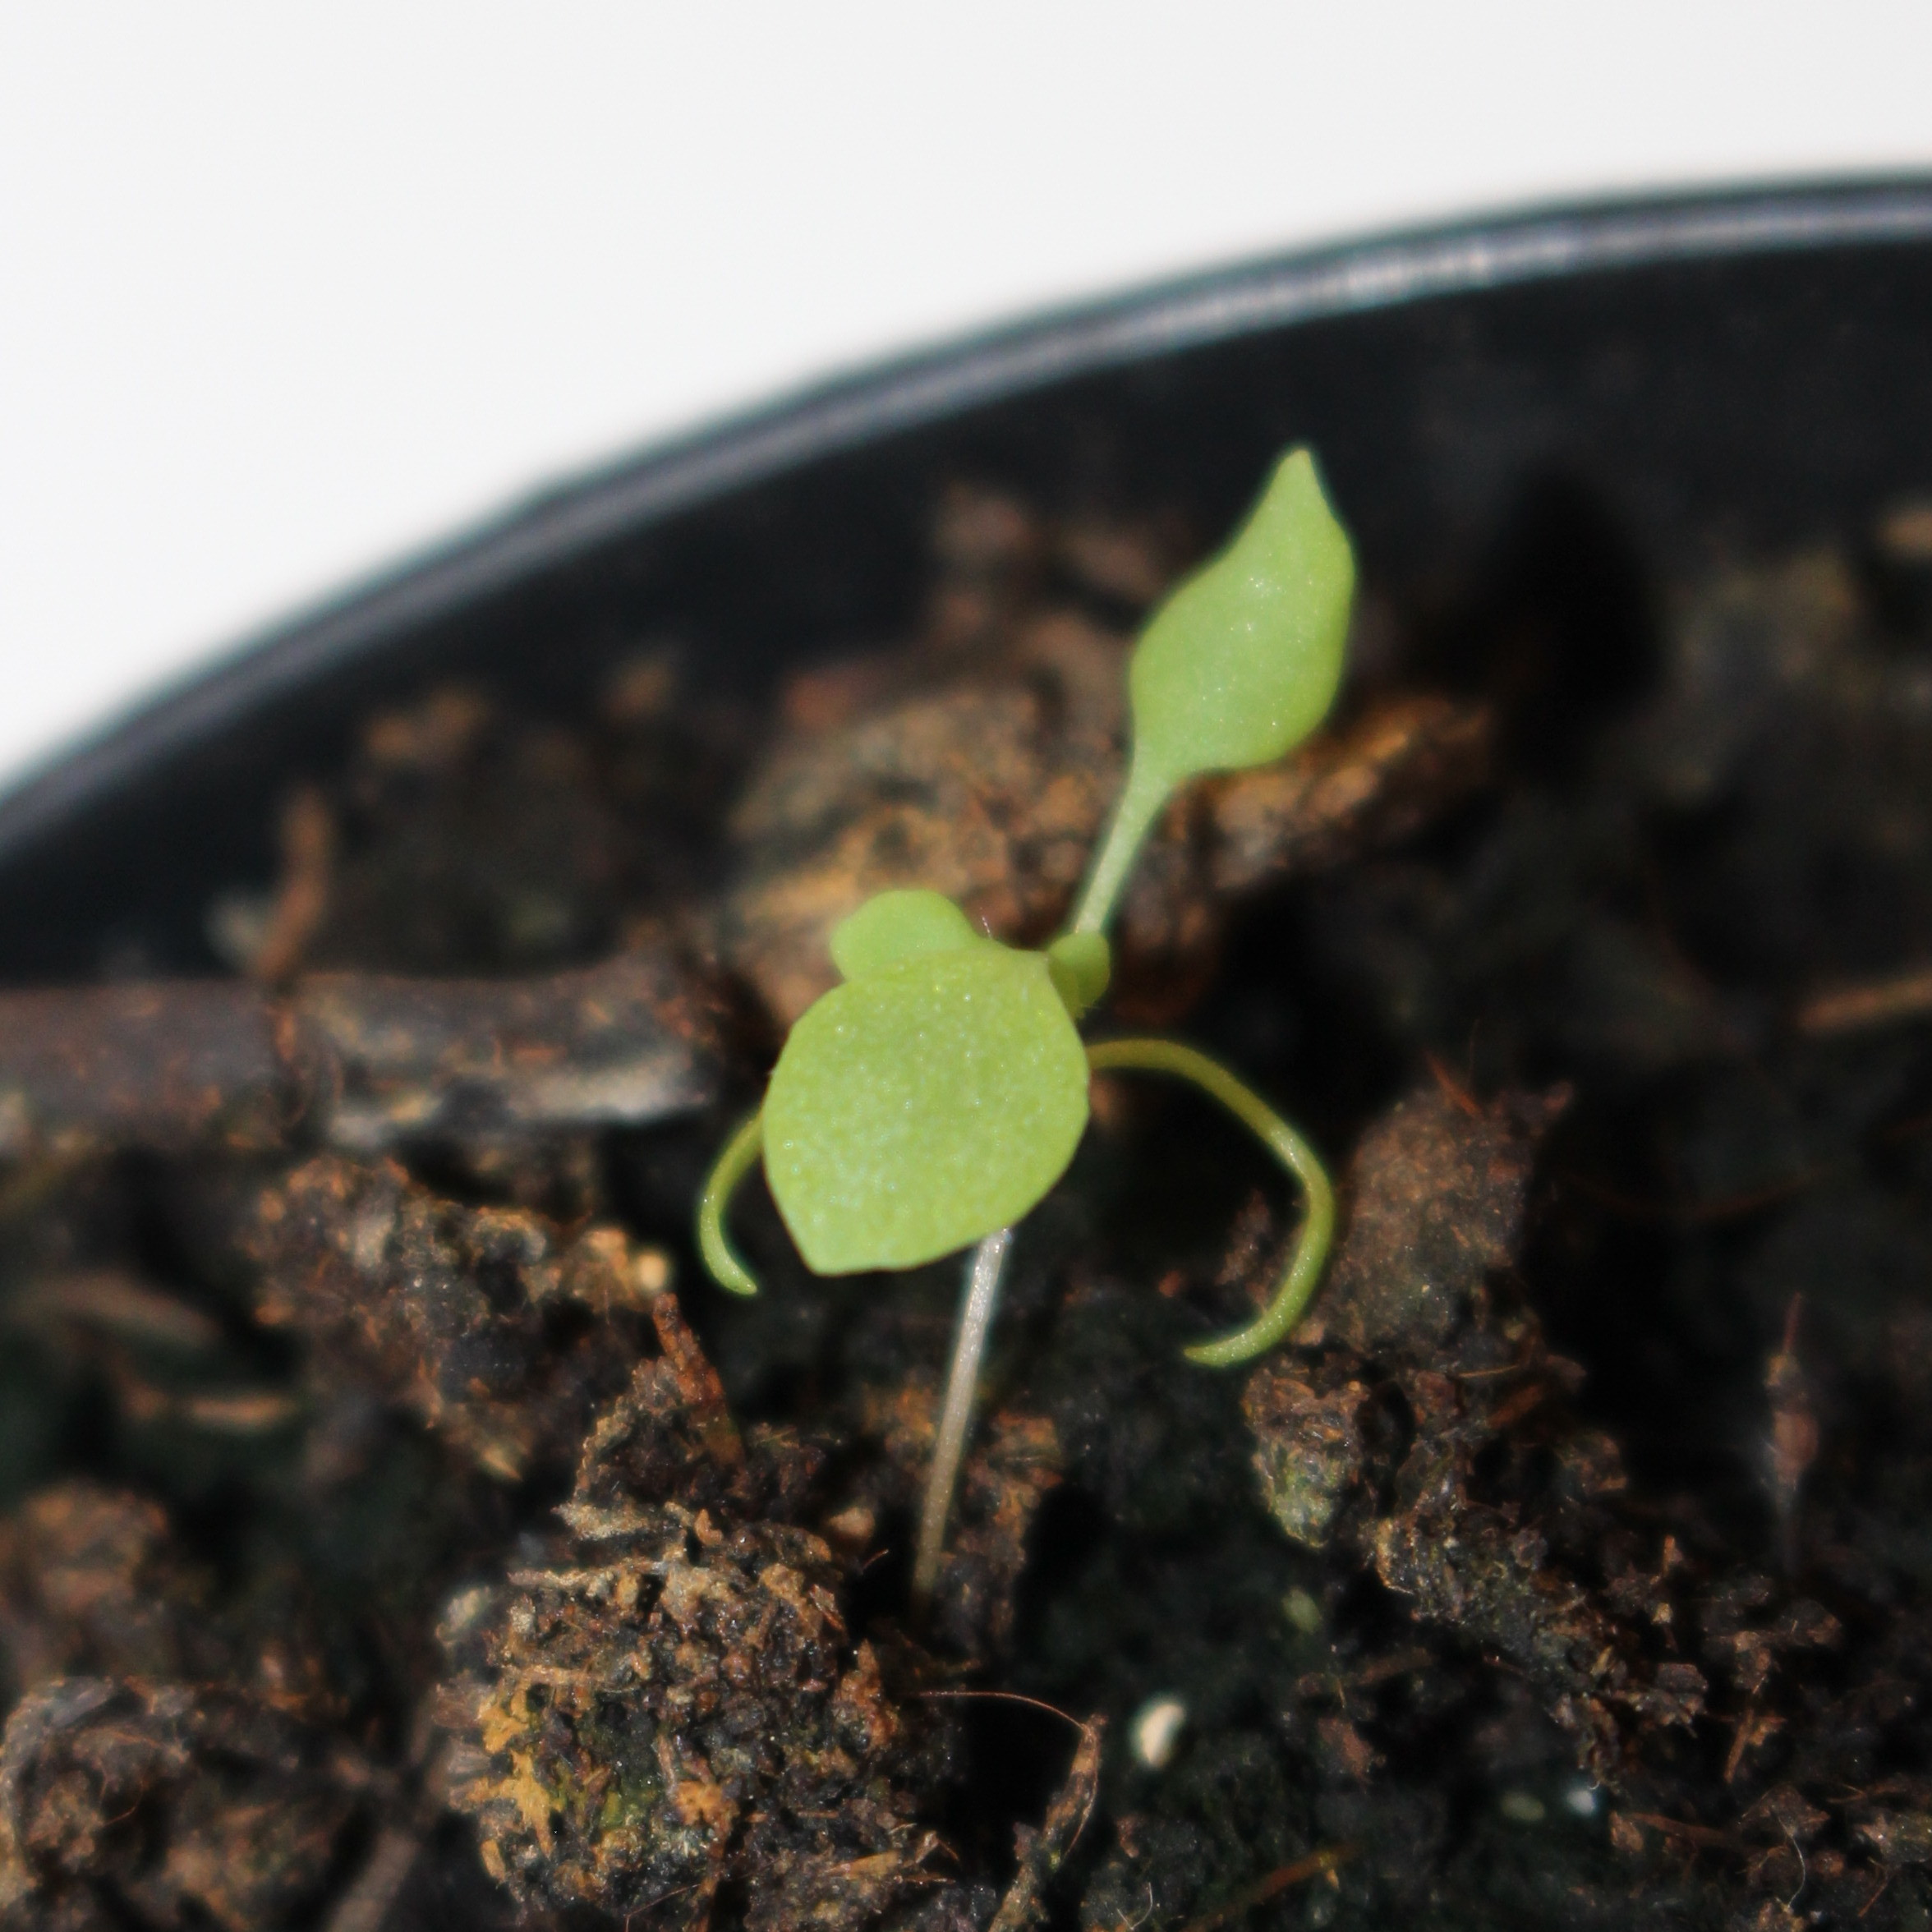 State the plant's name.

Papaver rhoeas
